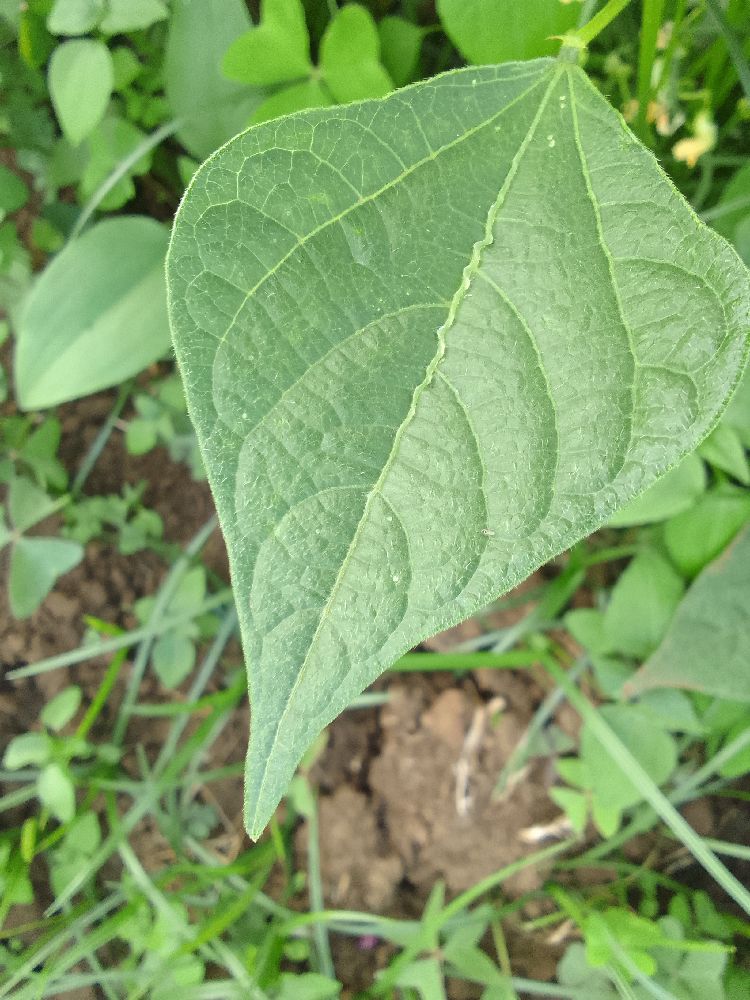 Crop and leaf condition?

common bean, healthy
